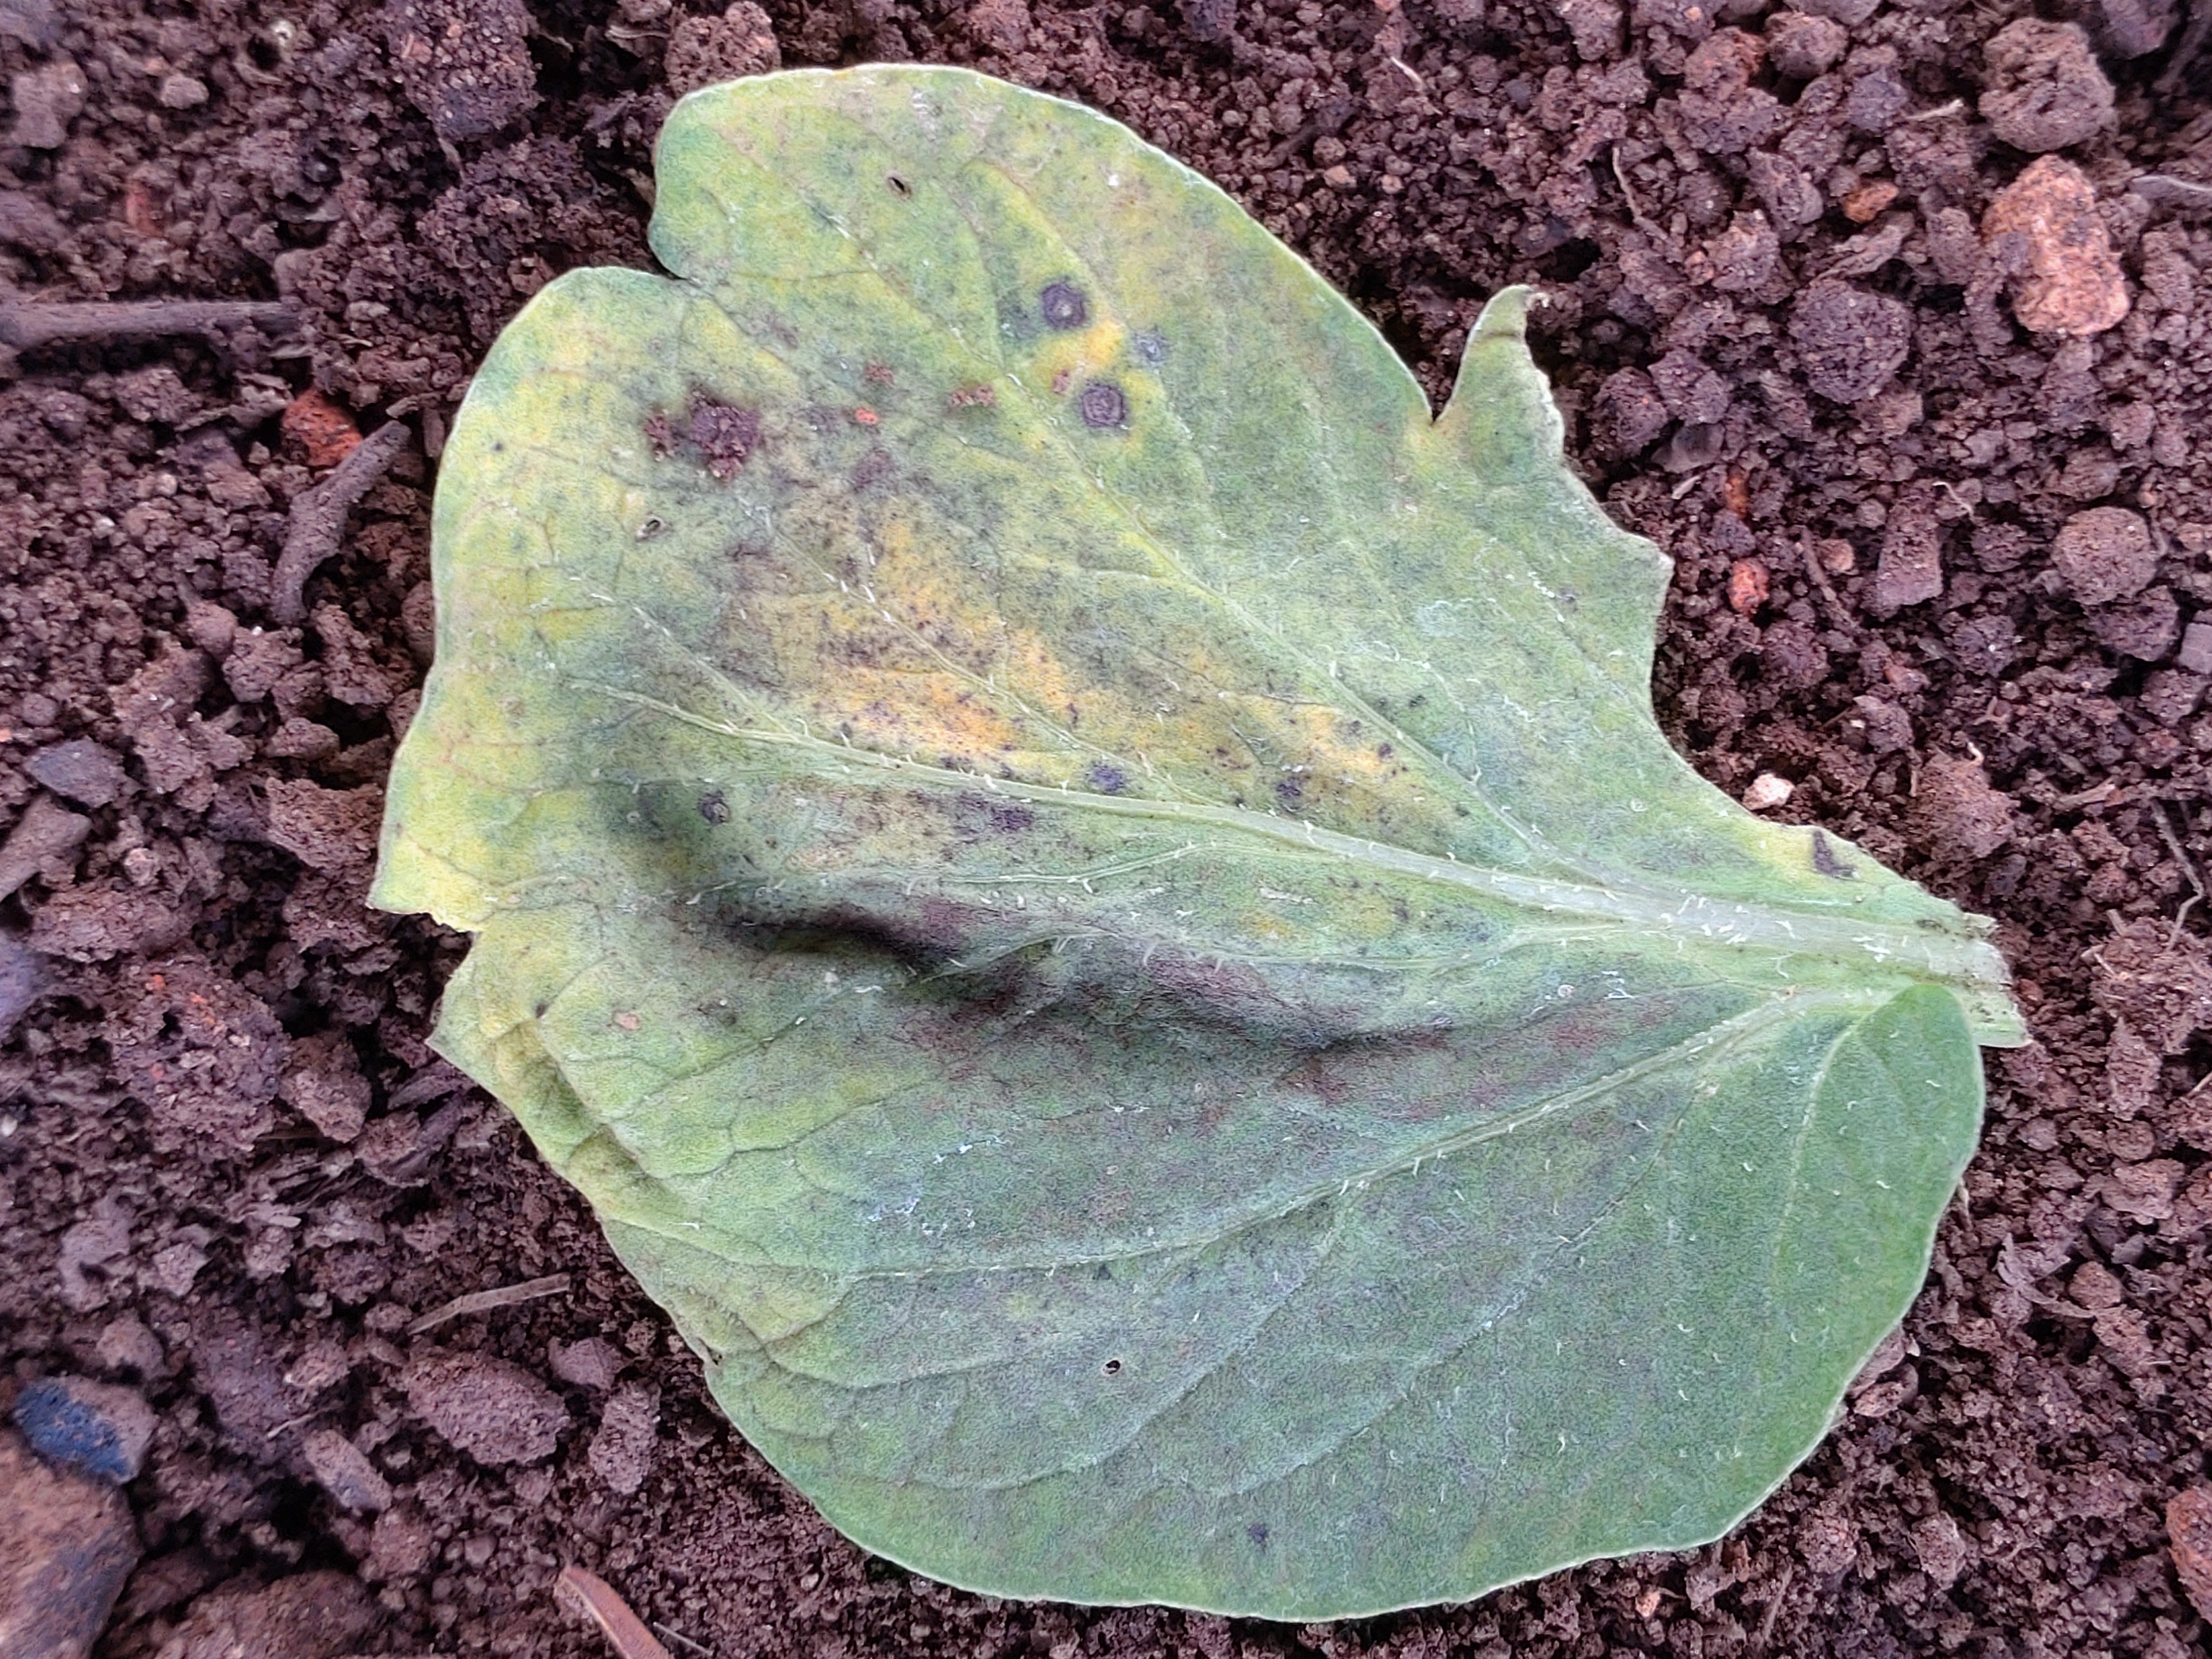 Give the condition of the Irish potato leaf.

late blight
